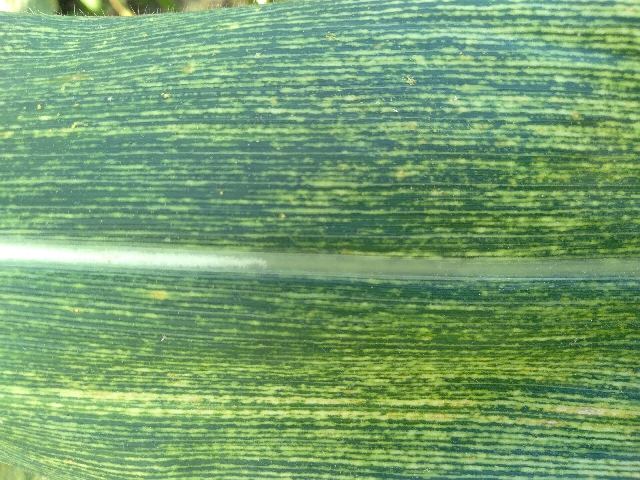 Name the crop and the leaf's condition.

maize, maize streak virus
